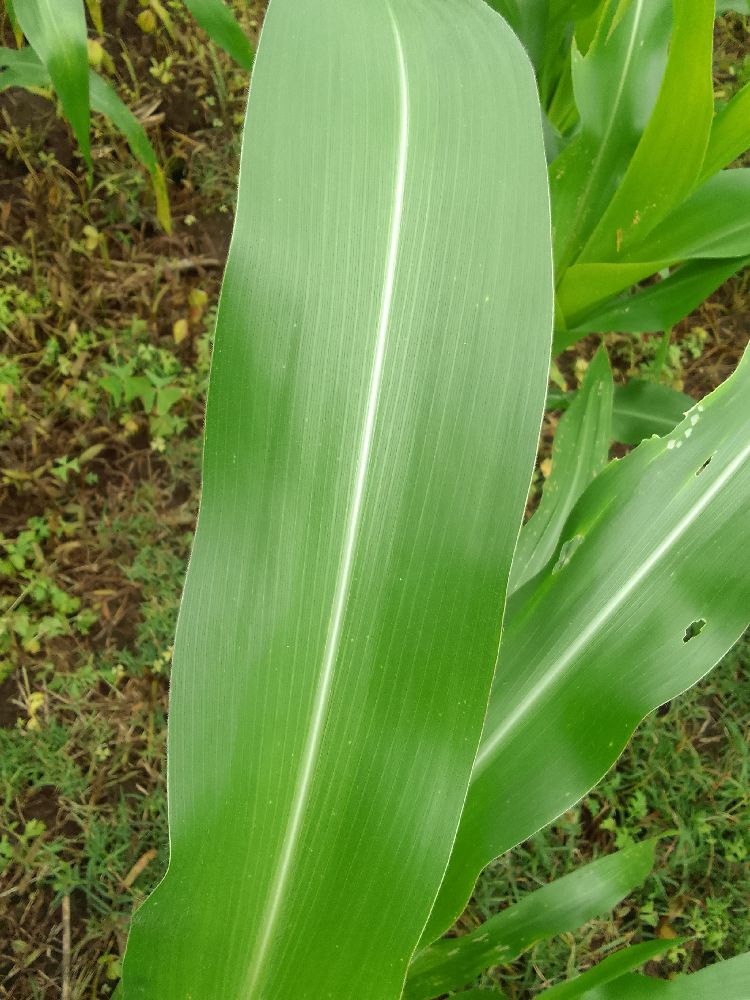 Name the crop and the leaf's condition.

maize, healthy
